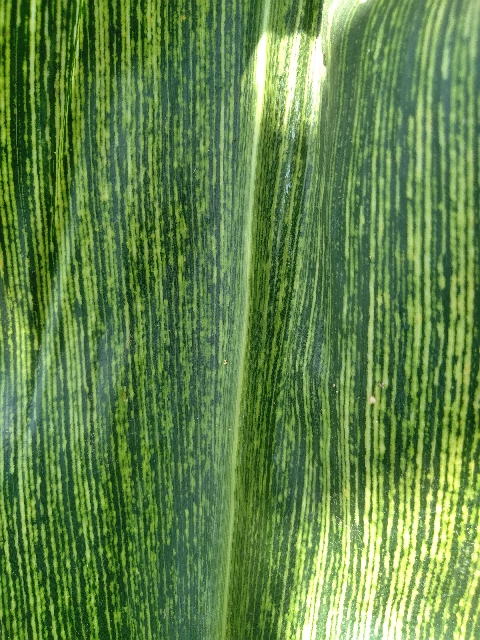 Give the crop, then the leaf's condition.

maize, maize streak virus
